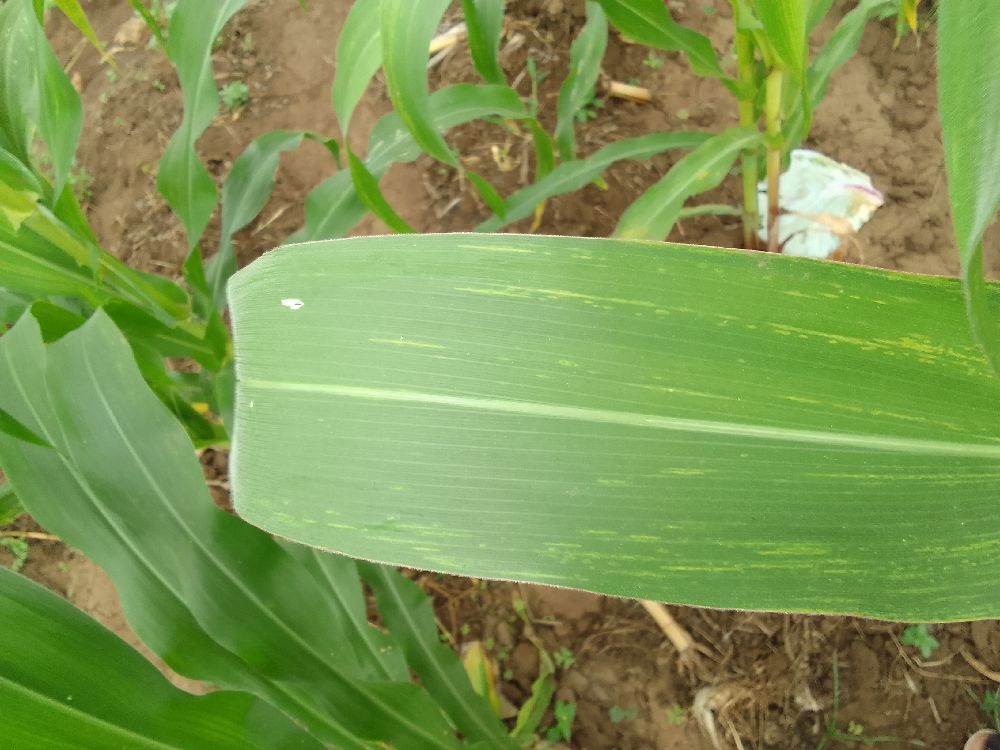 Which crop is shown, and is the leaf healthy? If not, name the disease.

maize, maize lethal necrosis
